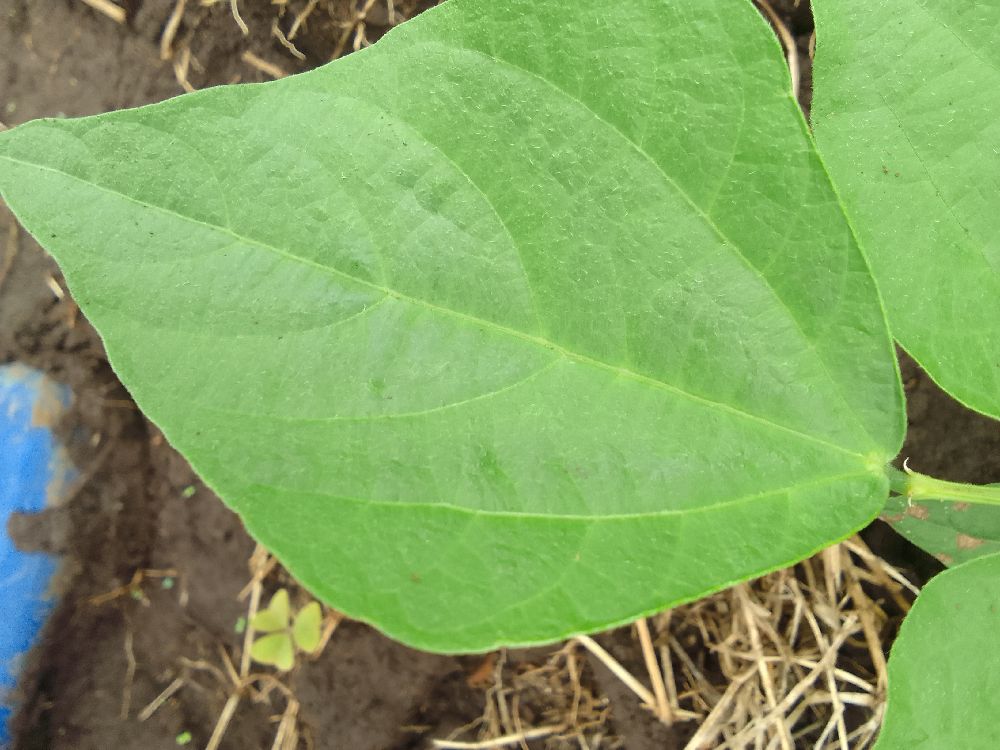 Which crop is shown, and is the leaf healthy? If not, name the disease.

common bean, healthy
